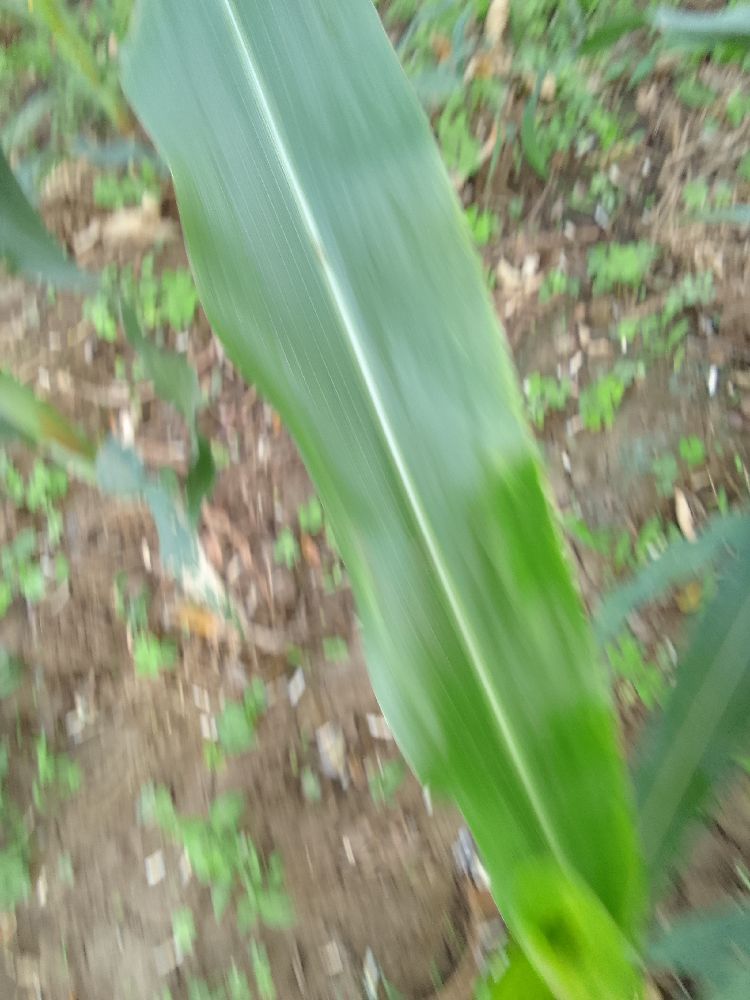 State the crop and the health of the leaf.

maize, healthy
